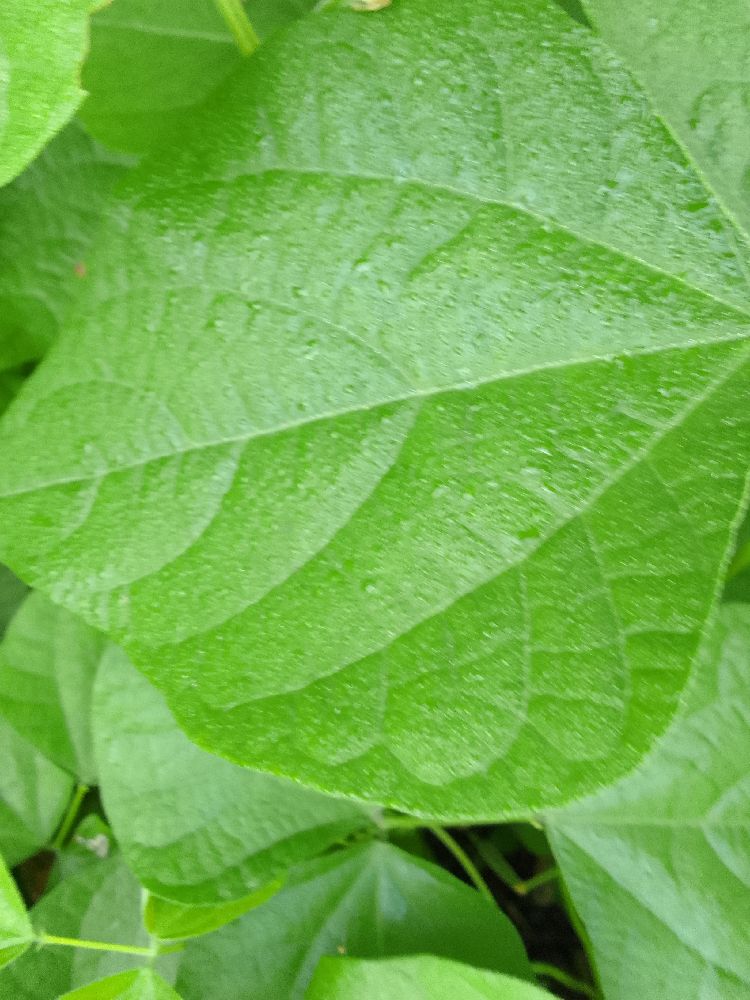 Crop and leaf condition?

common bean, healthy
